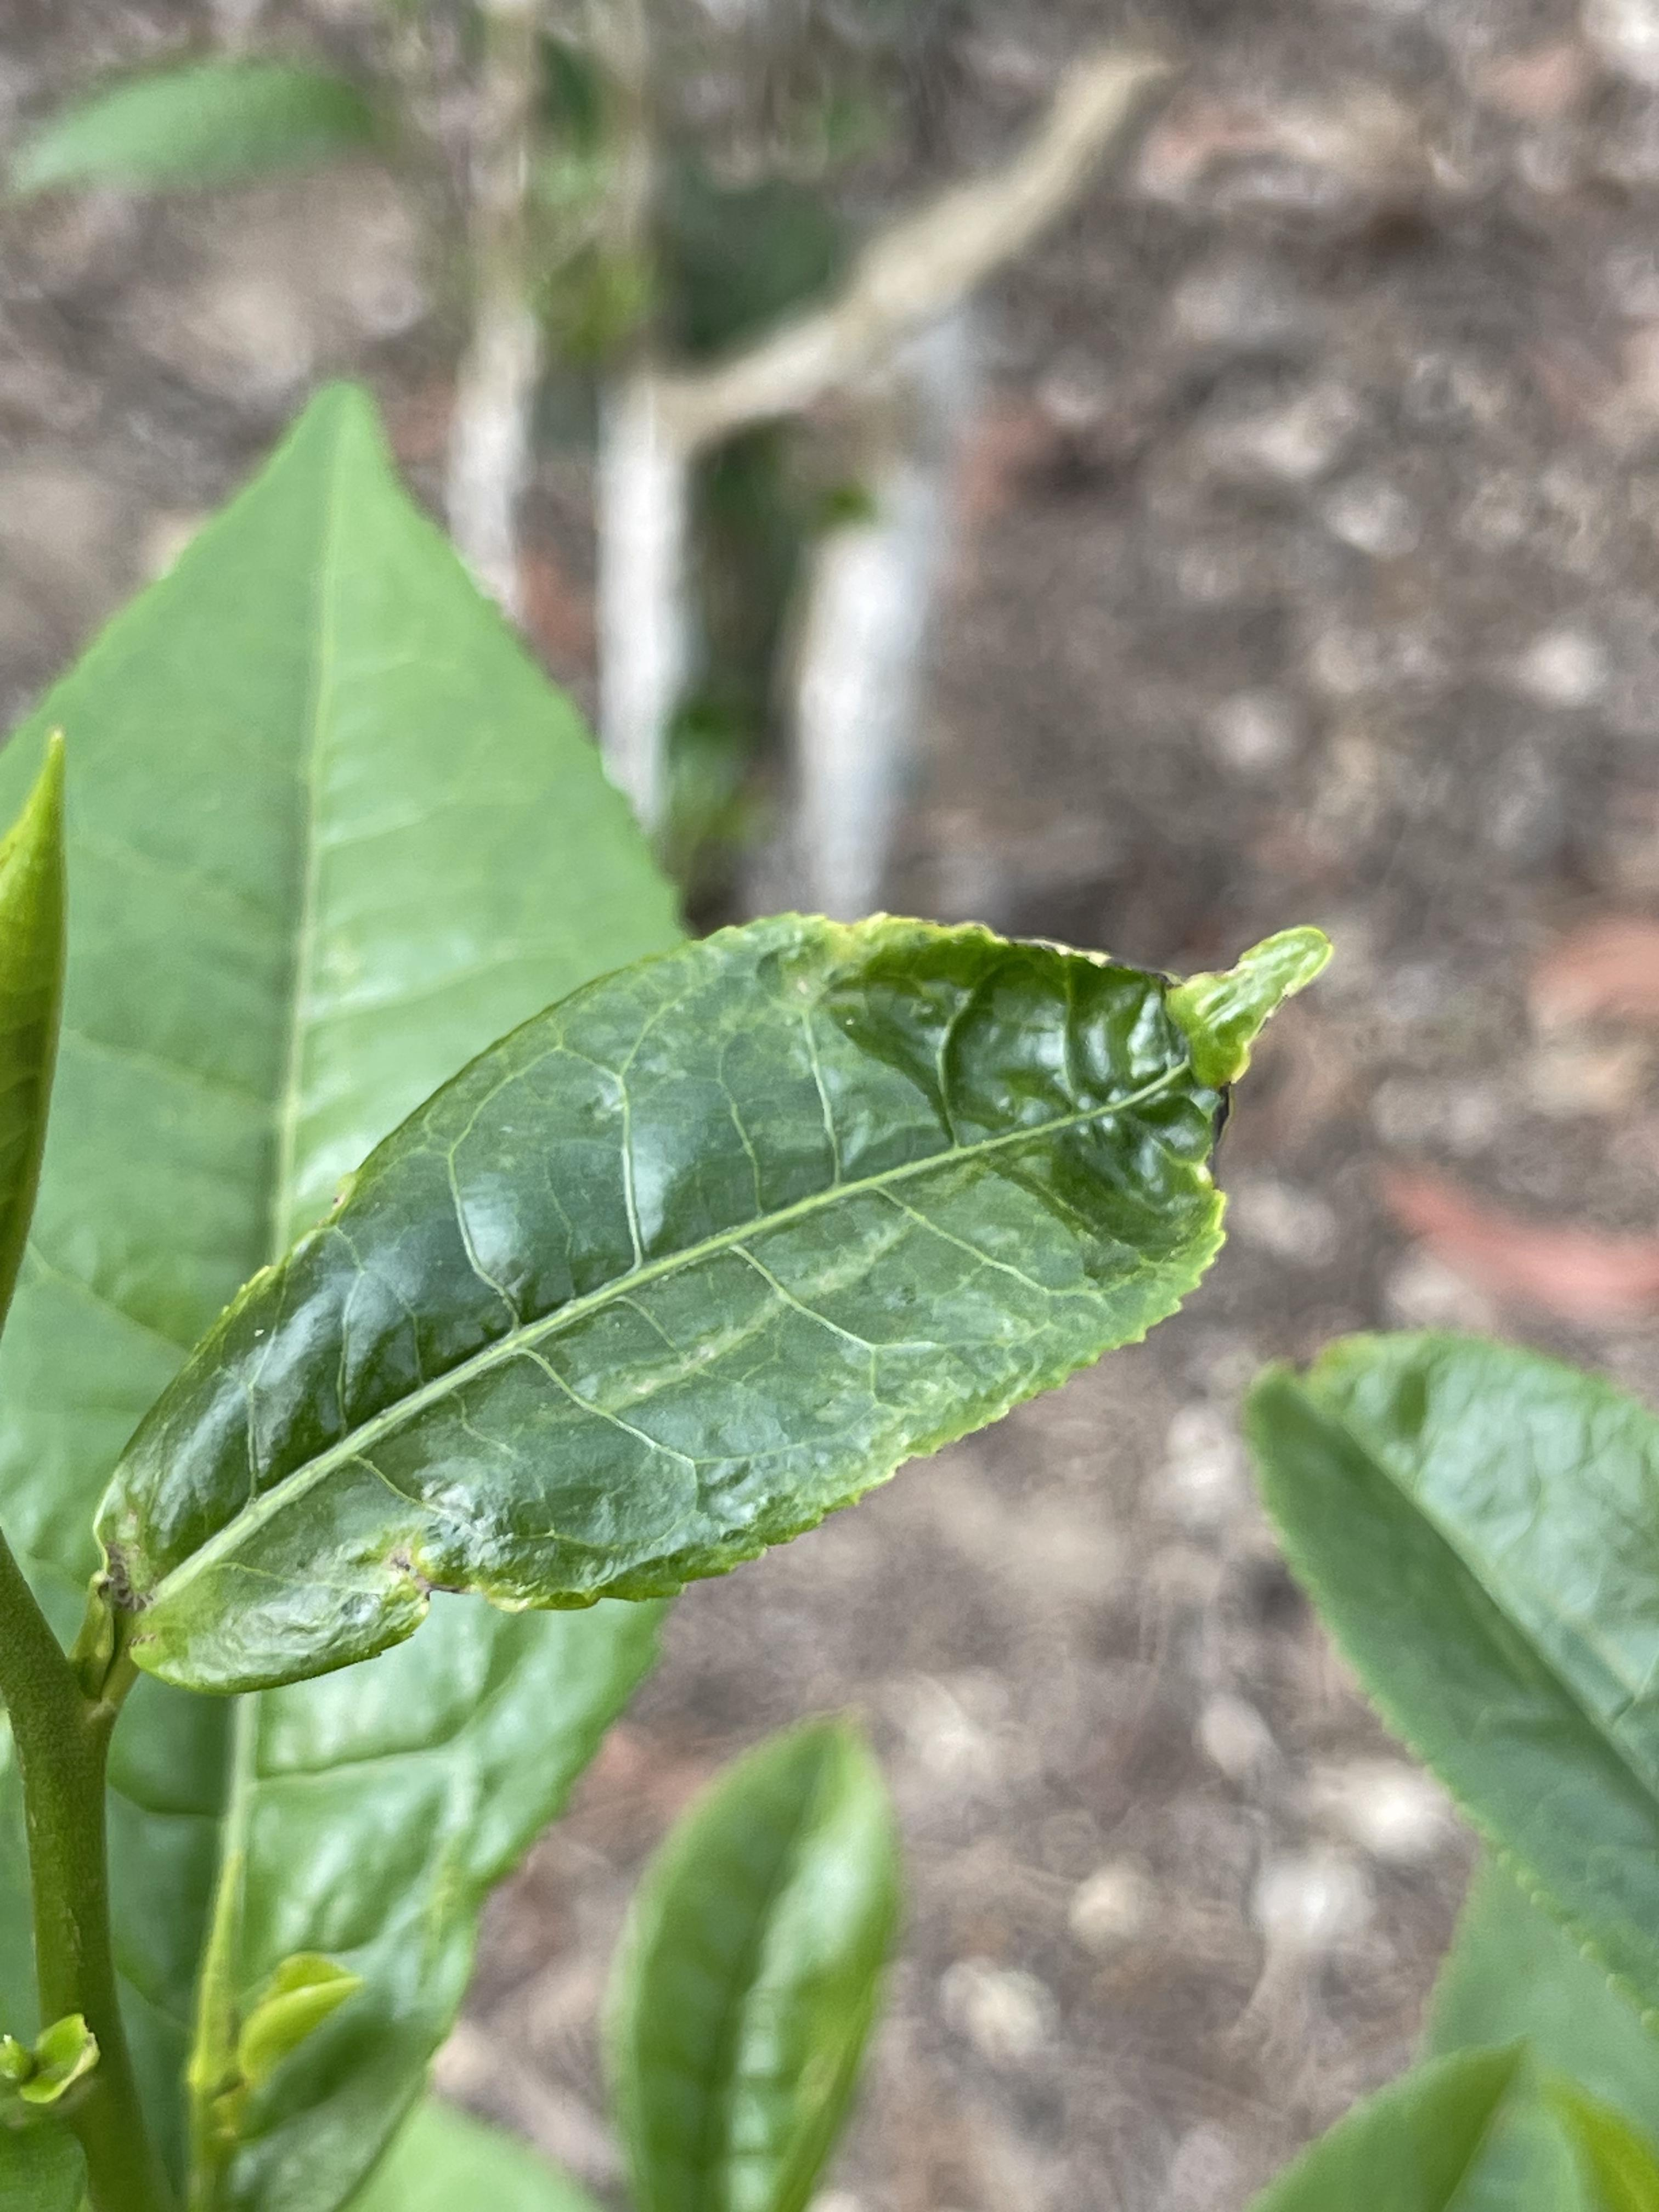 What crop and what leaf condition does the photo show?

tea, helopeltis
